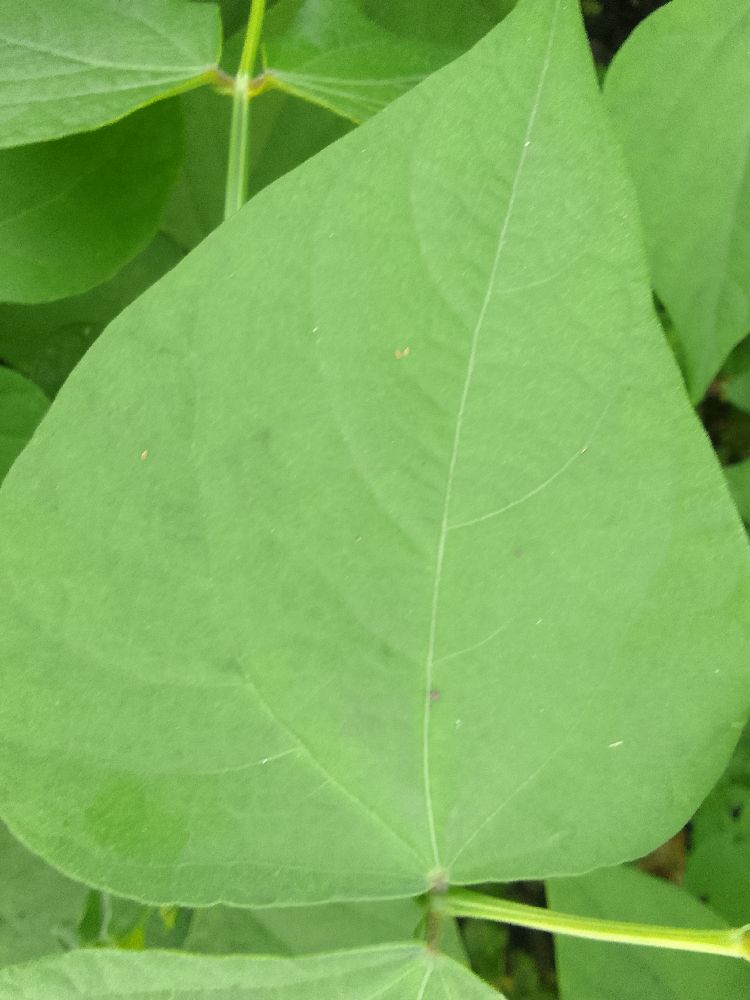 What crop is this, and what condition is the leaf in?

common bean, healthy
